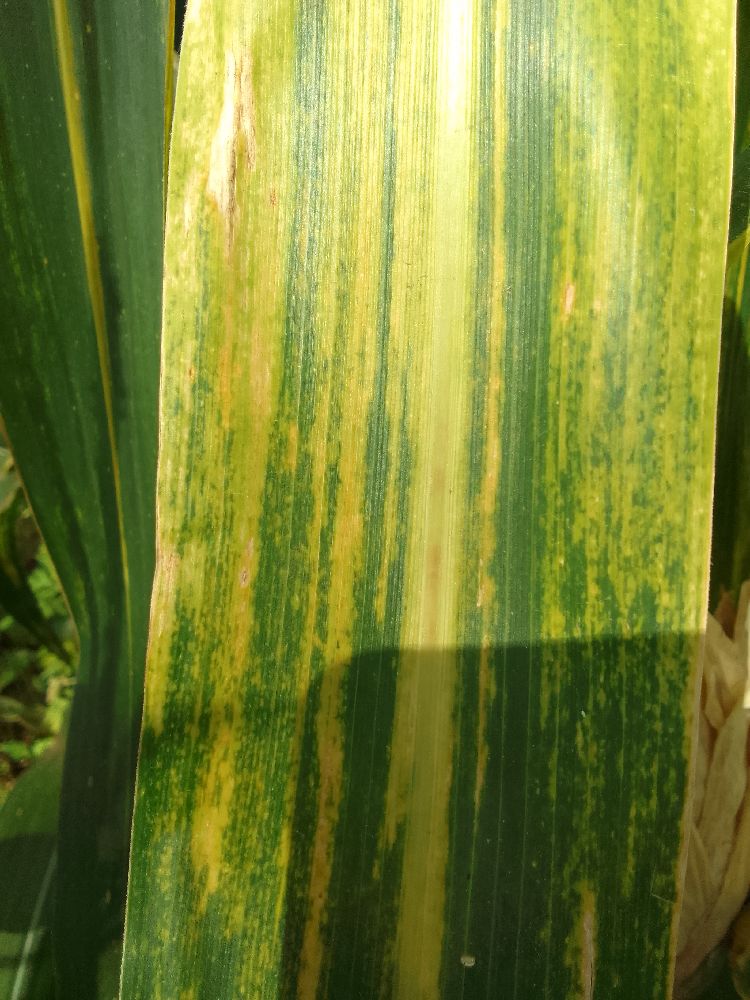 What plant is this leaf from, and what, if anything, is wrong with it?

maize, maize lethal necrosis
